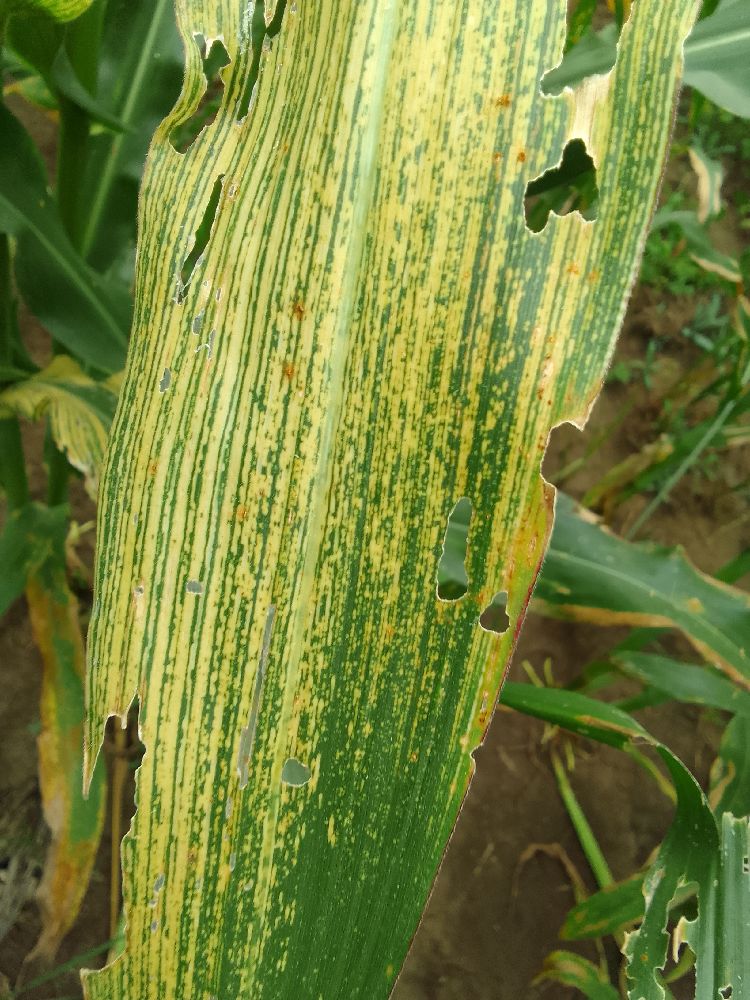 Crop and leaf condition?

maize, maize streak virus
